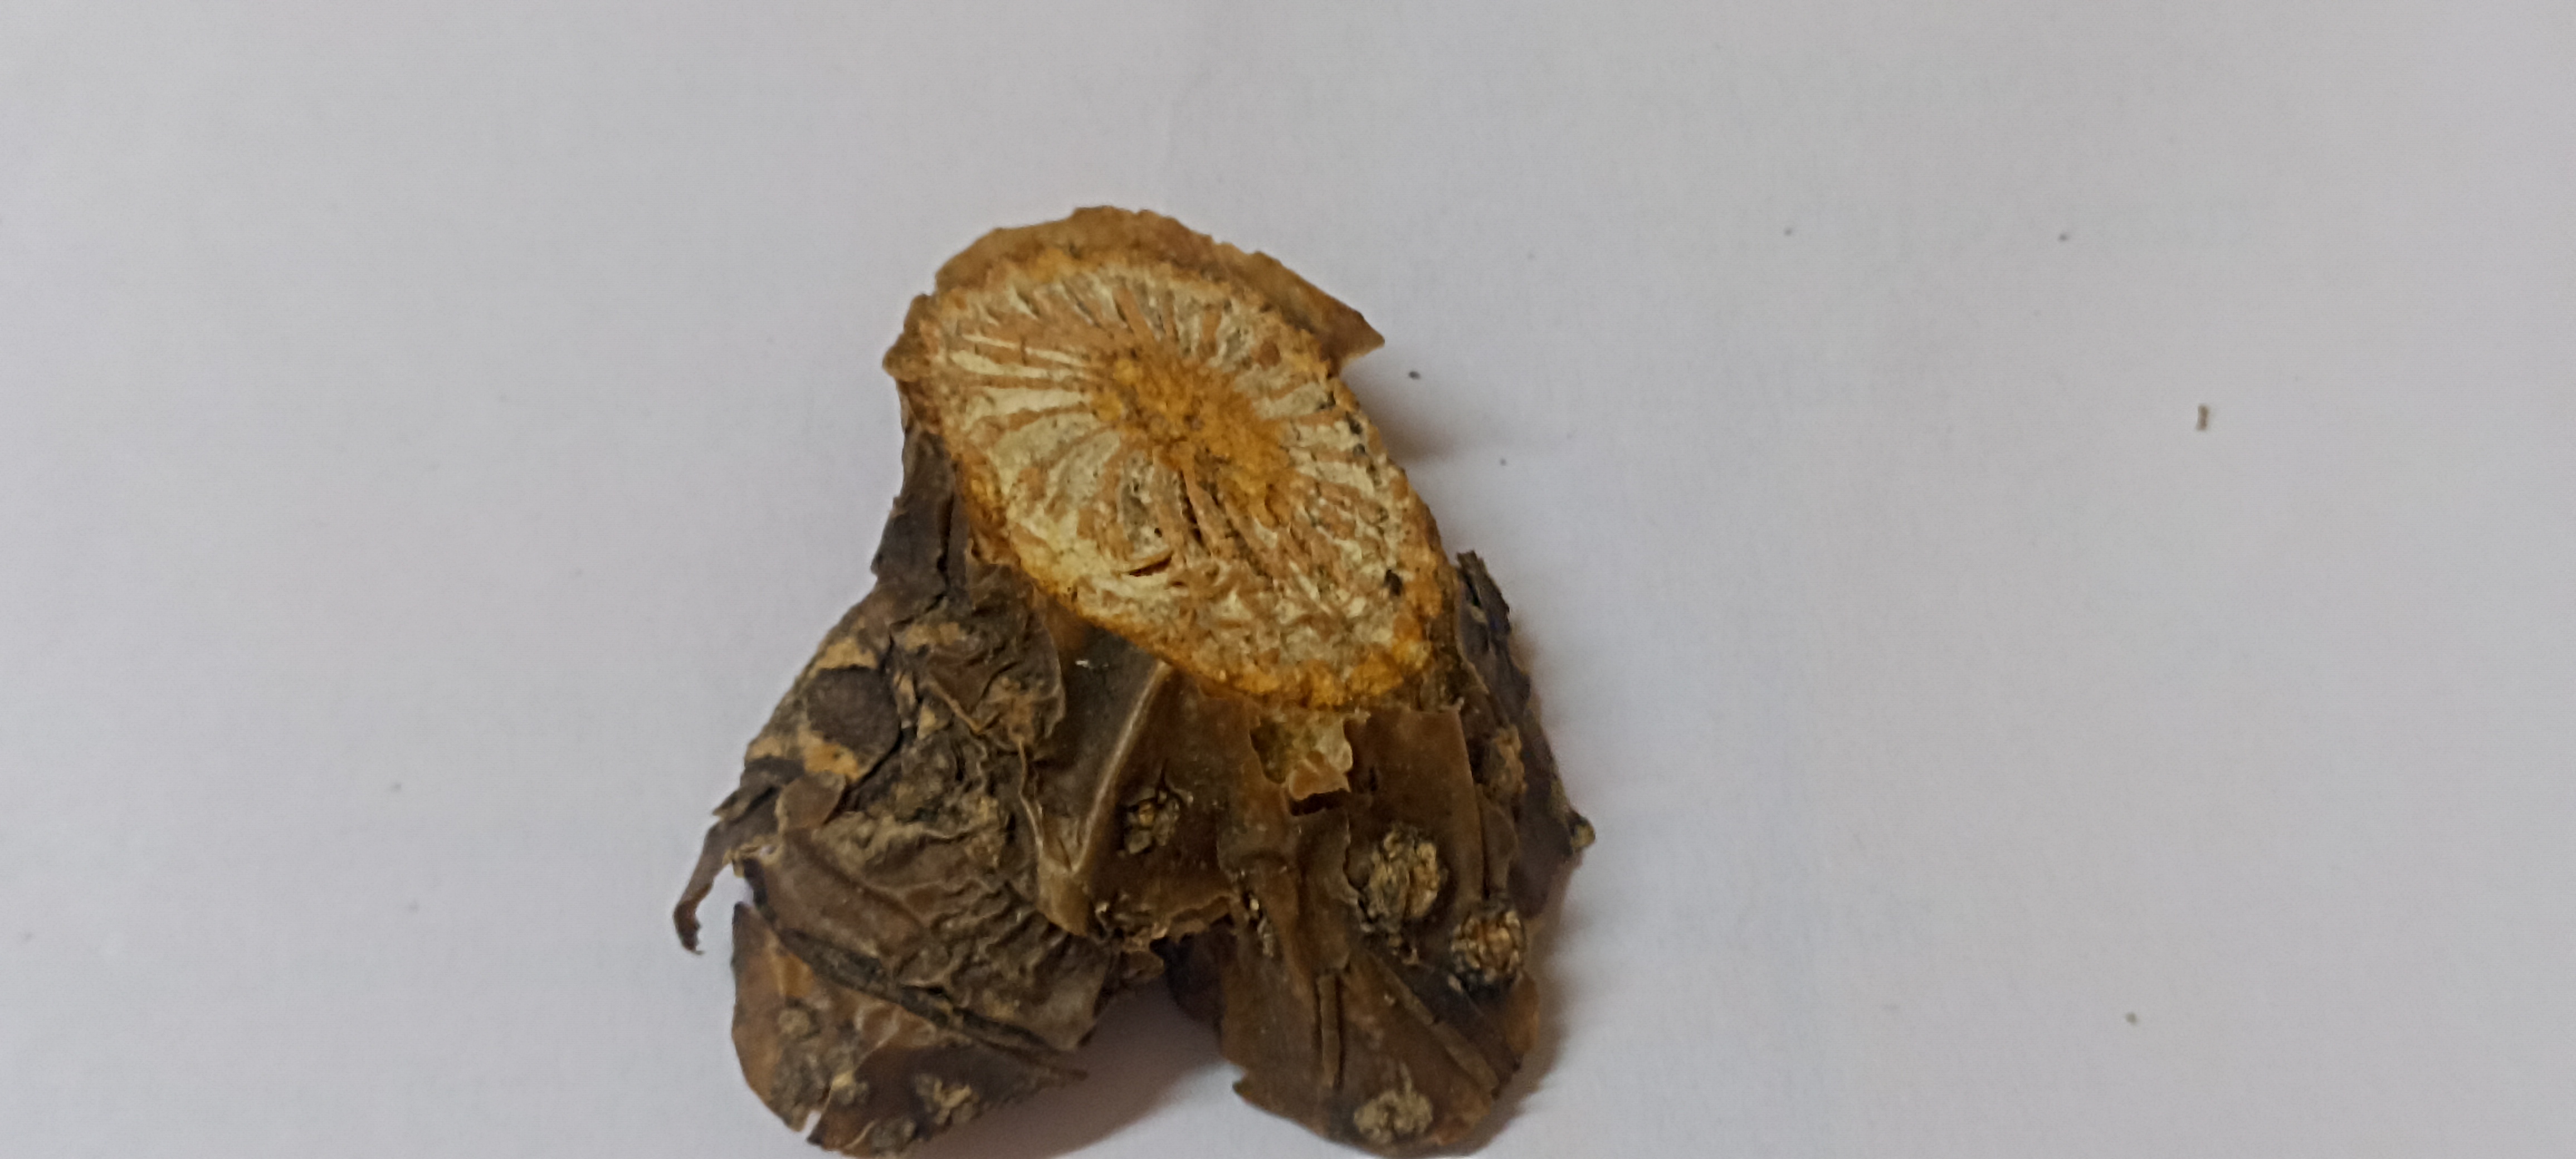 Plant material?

gulvel
